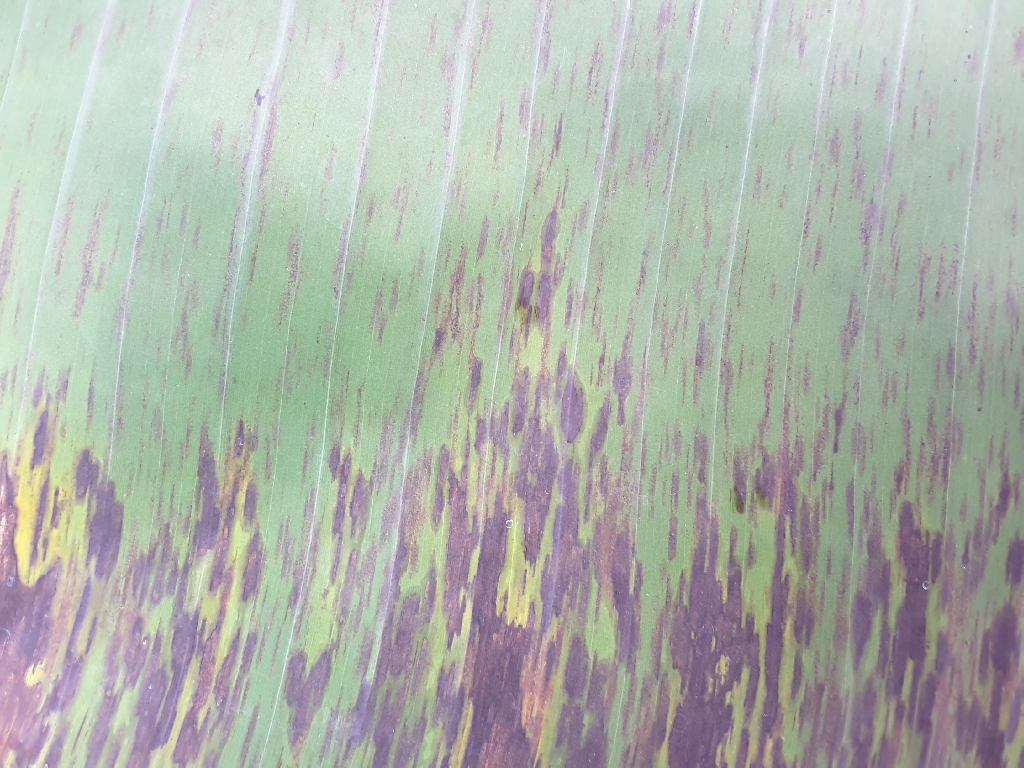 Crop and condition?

banana, black sigatoka
